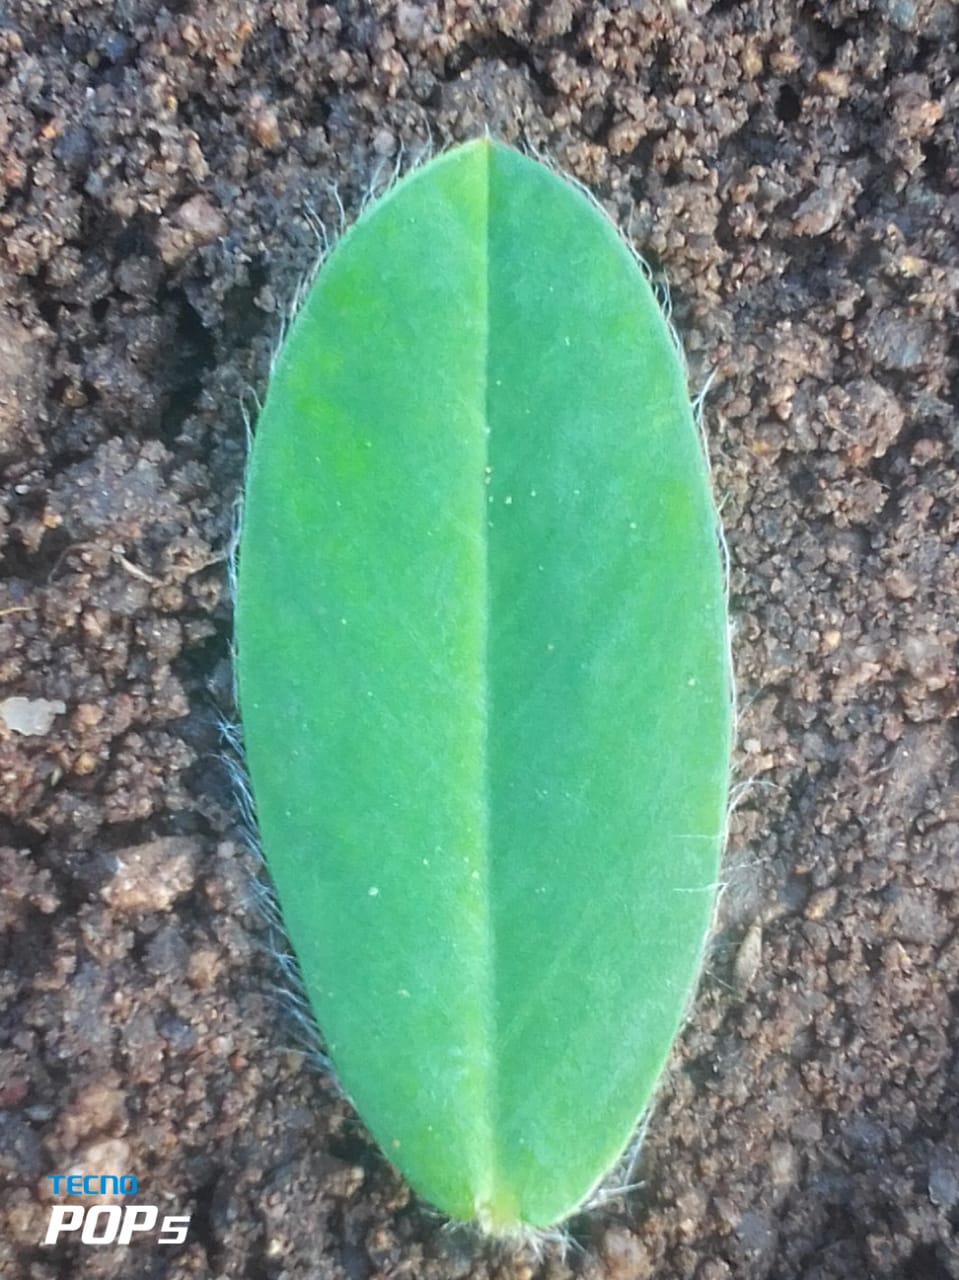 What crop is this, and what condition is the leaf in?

peanut, healthy leaves
